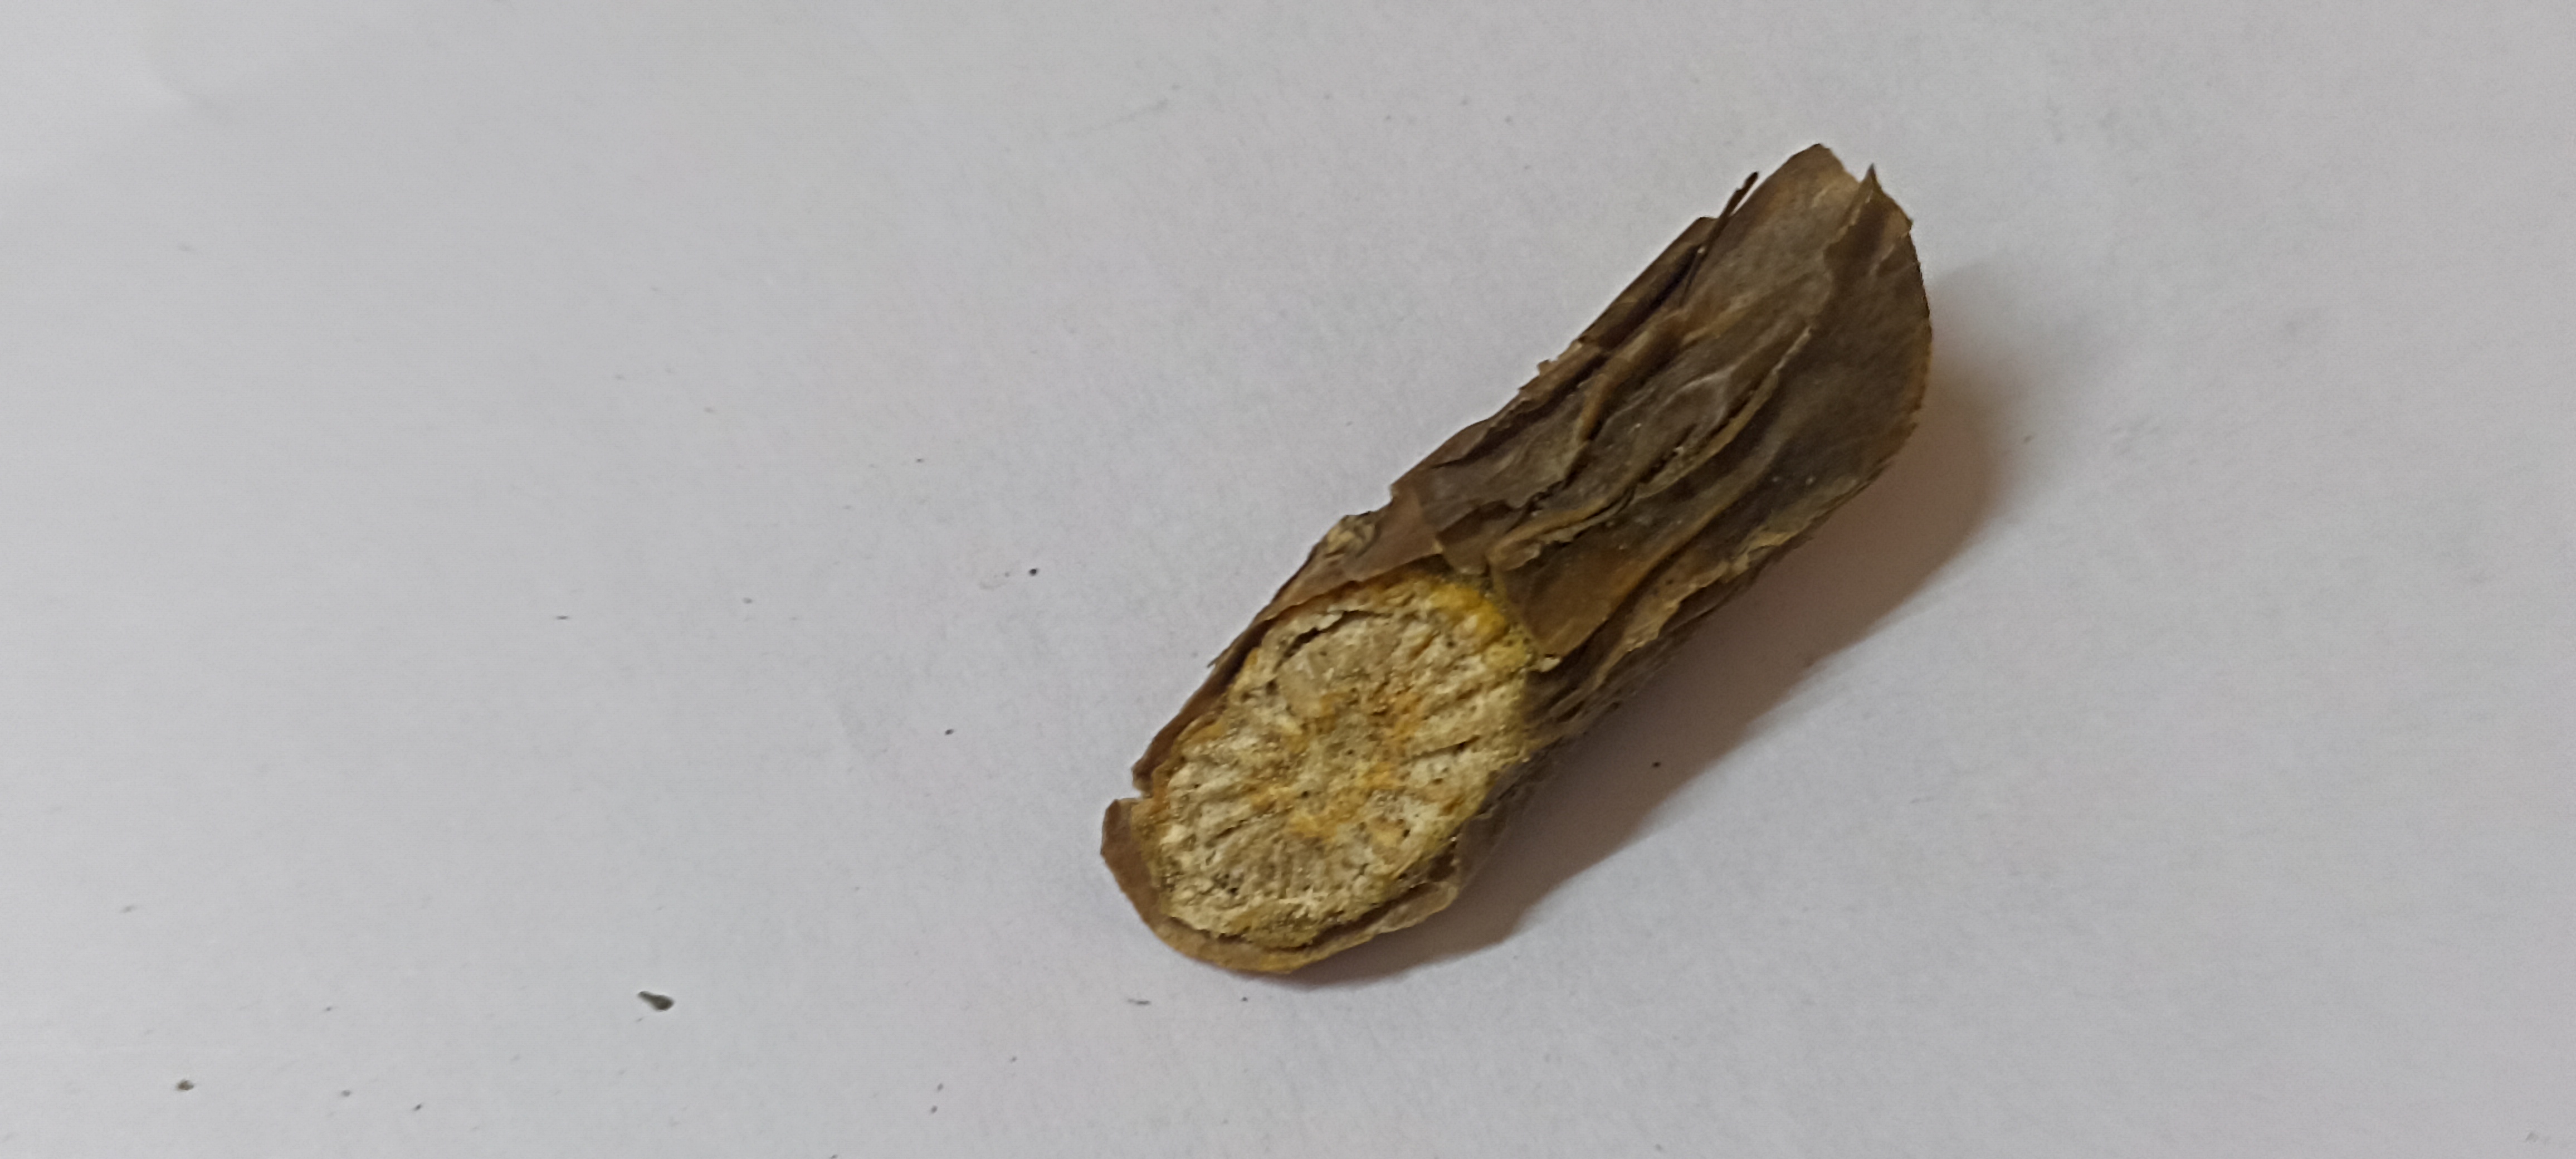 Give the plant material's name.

gulvel
